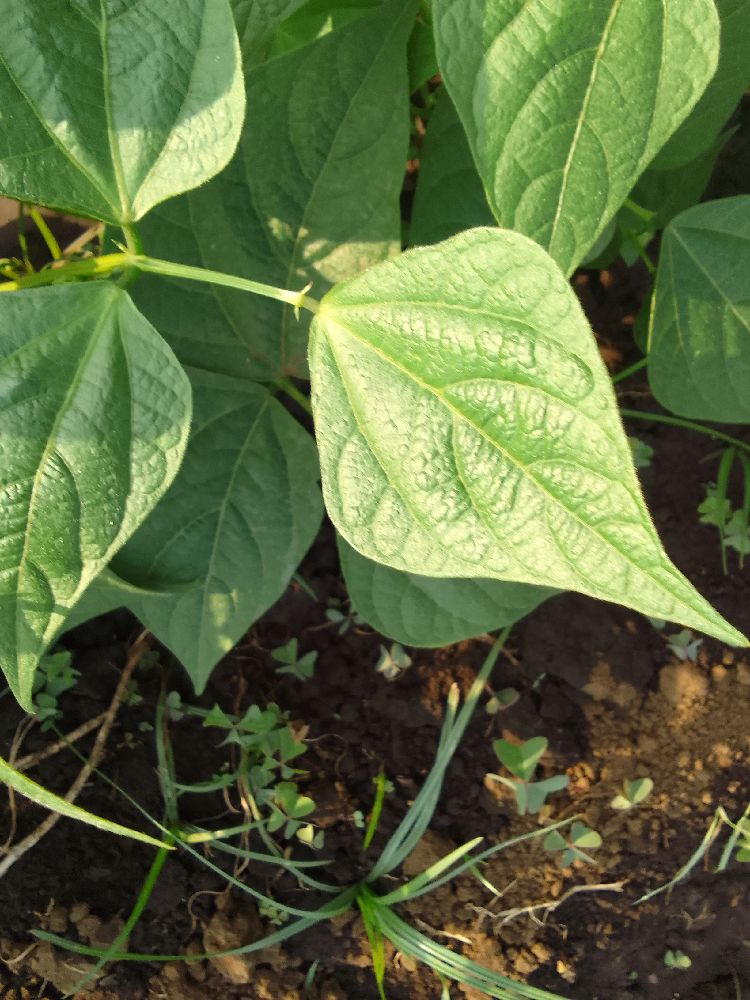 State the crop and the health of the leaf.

common bean, healthy
